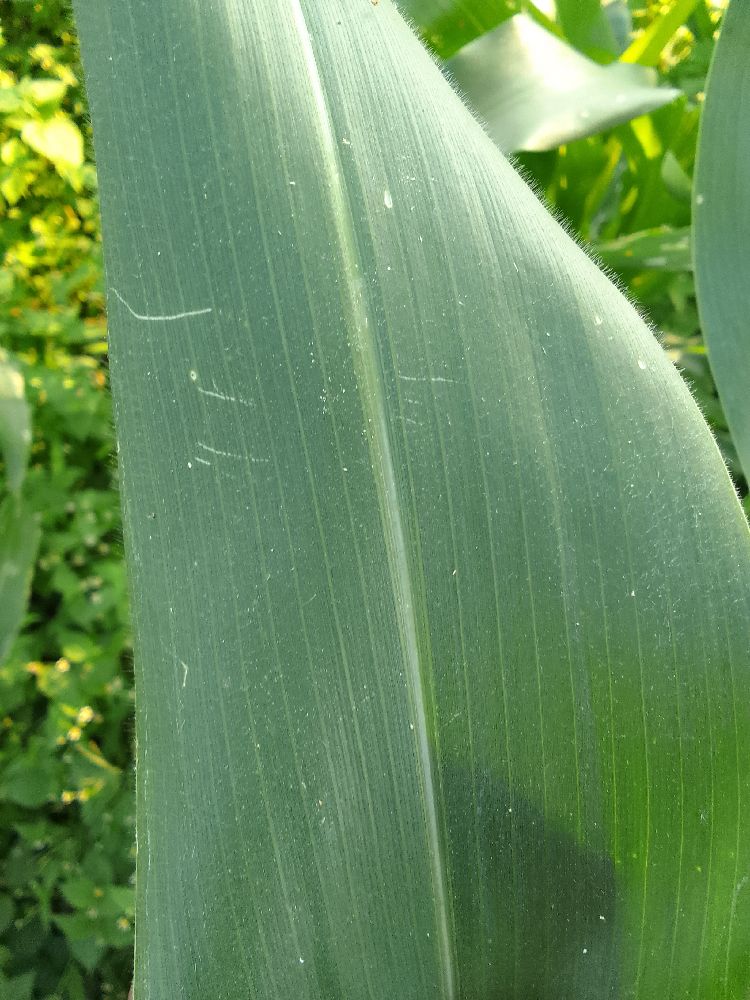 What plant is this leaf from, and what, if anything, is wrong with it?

maize, healthy
